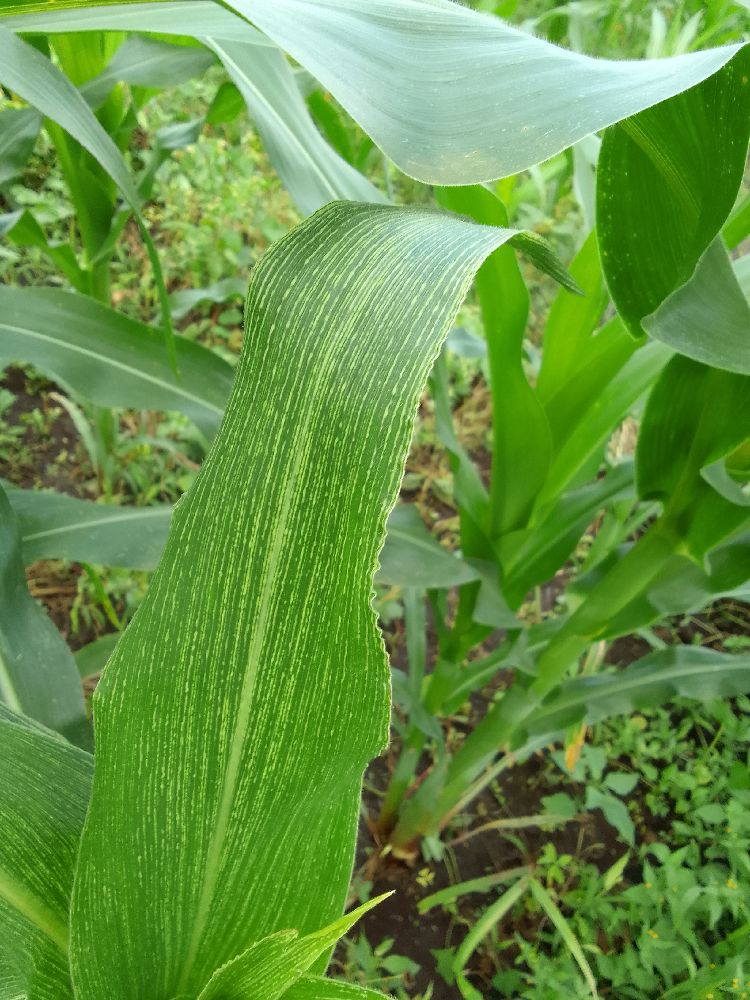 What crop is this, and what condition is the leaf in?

maize, maize streak virus
